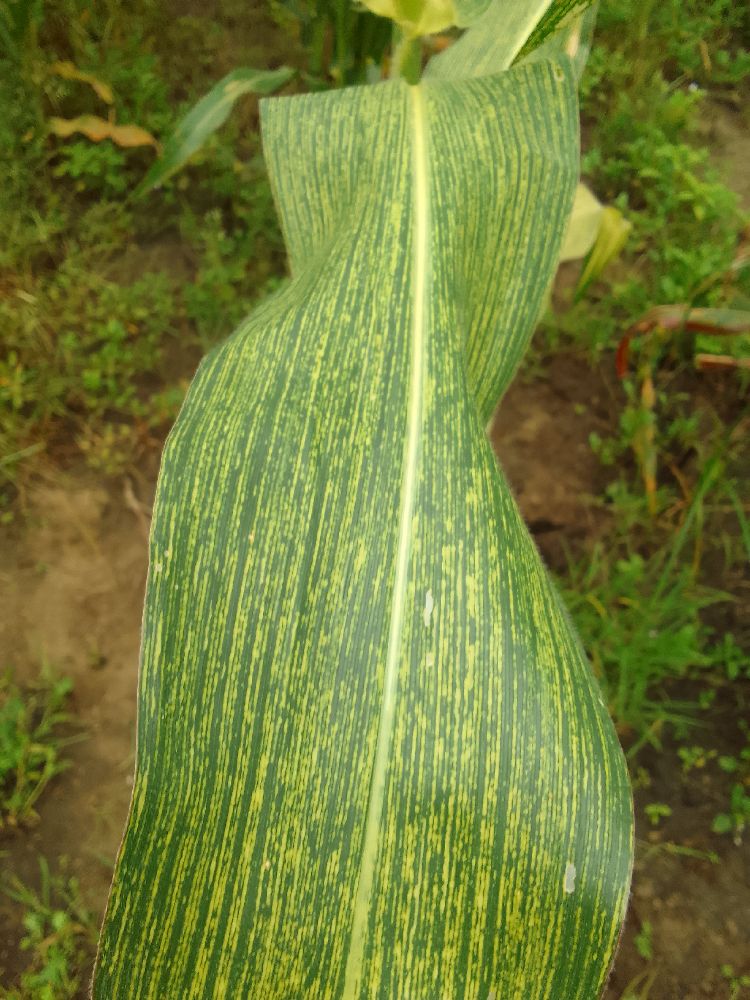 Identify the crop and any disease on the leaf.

maize, maize streak virus
